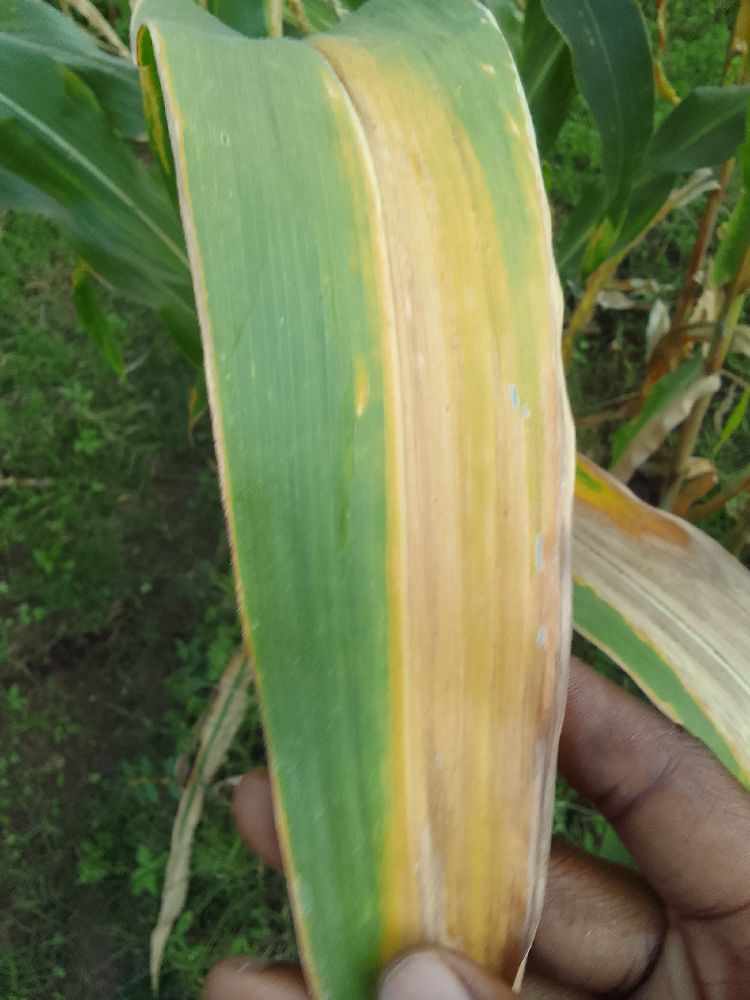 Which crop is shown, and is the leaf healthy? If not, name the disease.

maize, maize lethal necrosis
